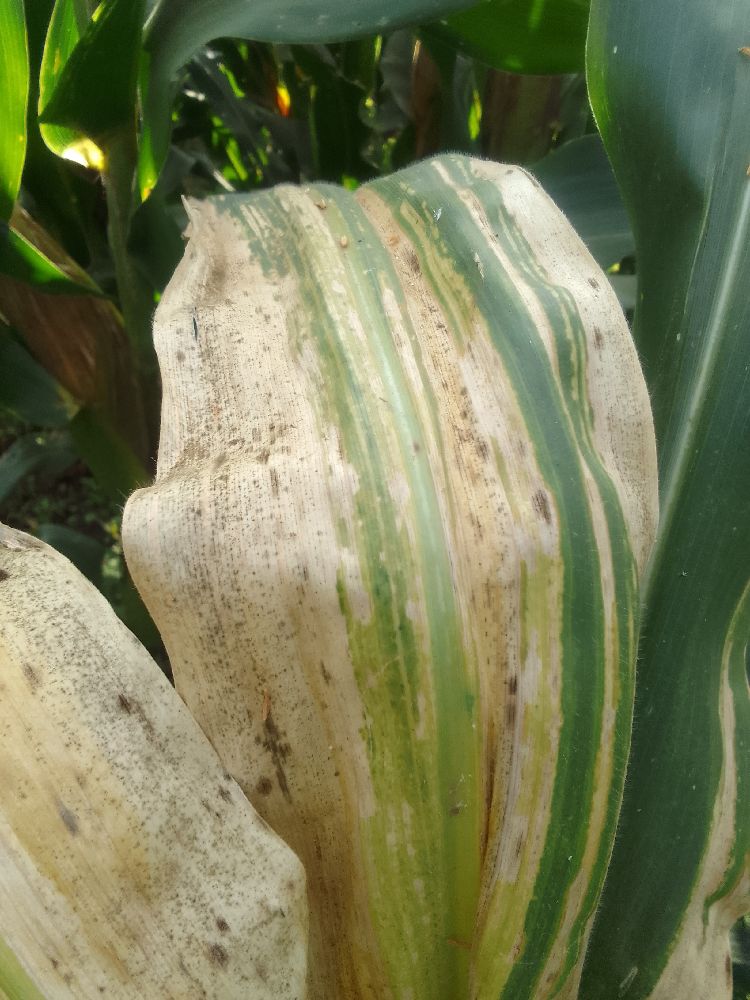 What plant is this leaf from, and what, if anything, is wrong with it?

maize, maize lethal necrosis
